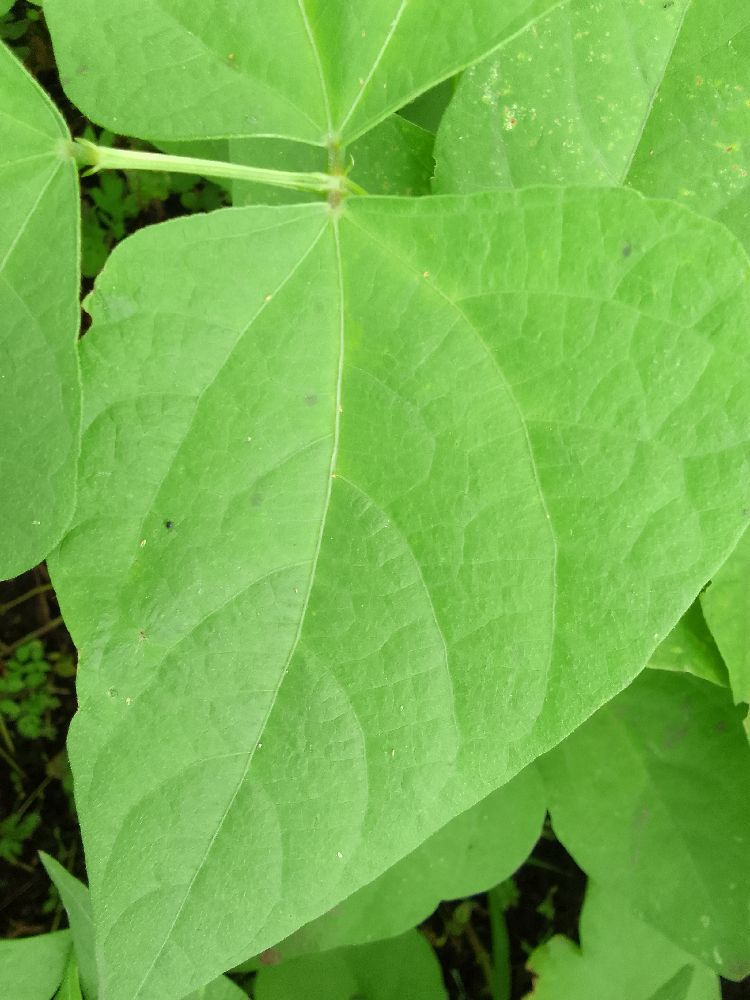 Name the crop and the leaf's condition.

common bean, healthy
